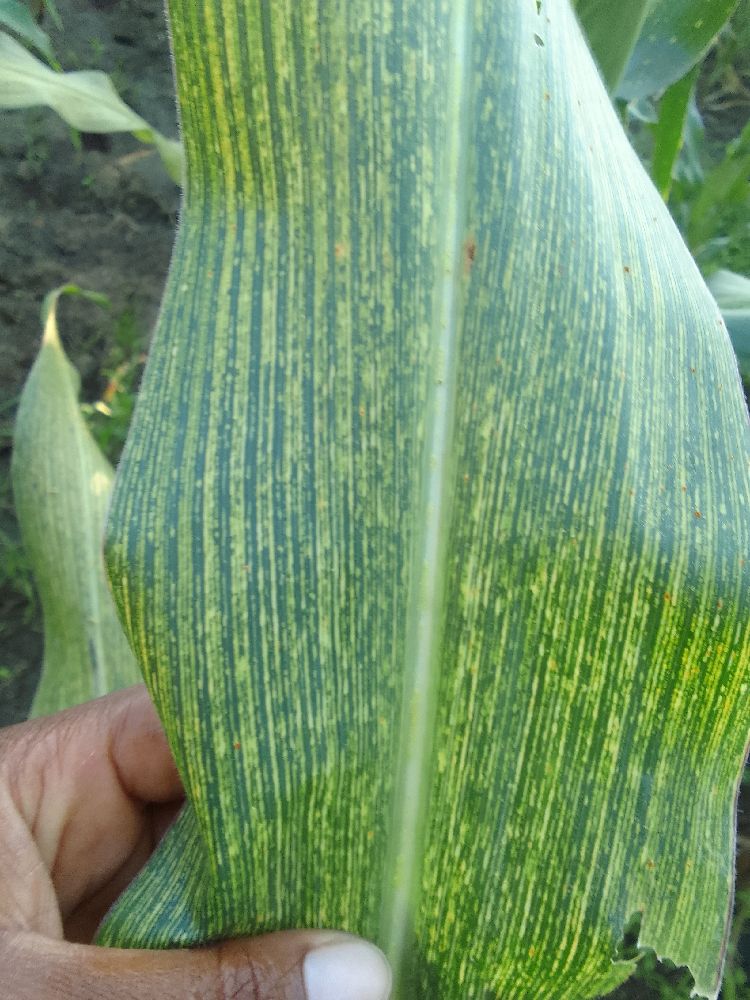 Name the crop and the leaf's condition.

maize, maize streak virus
